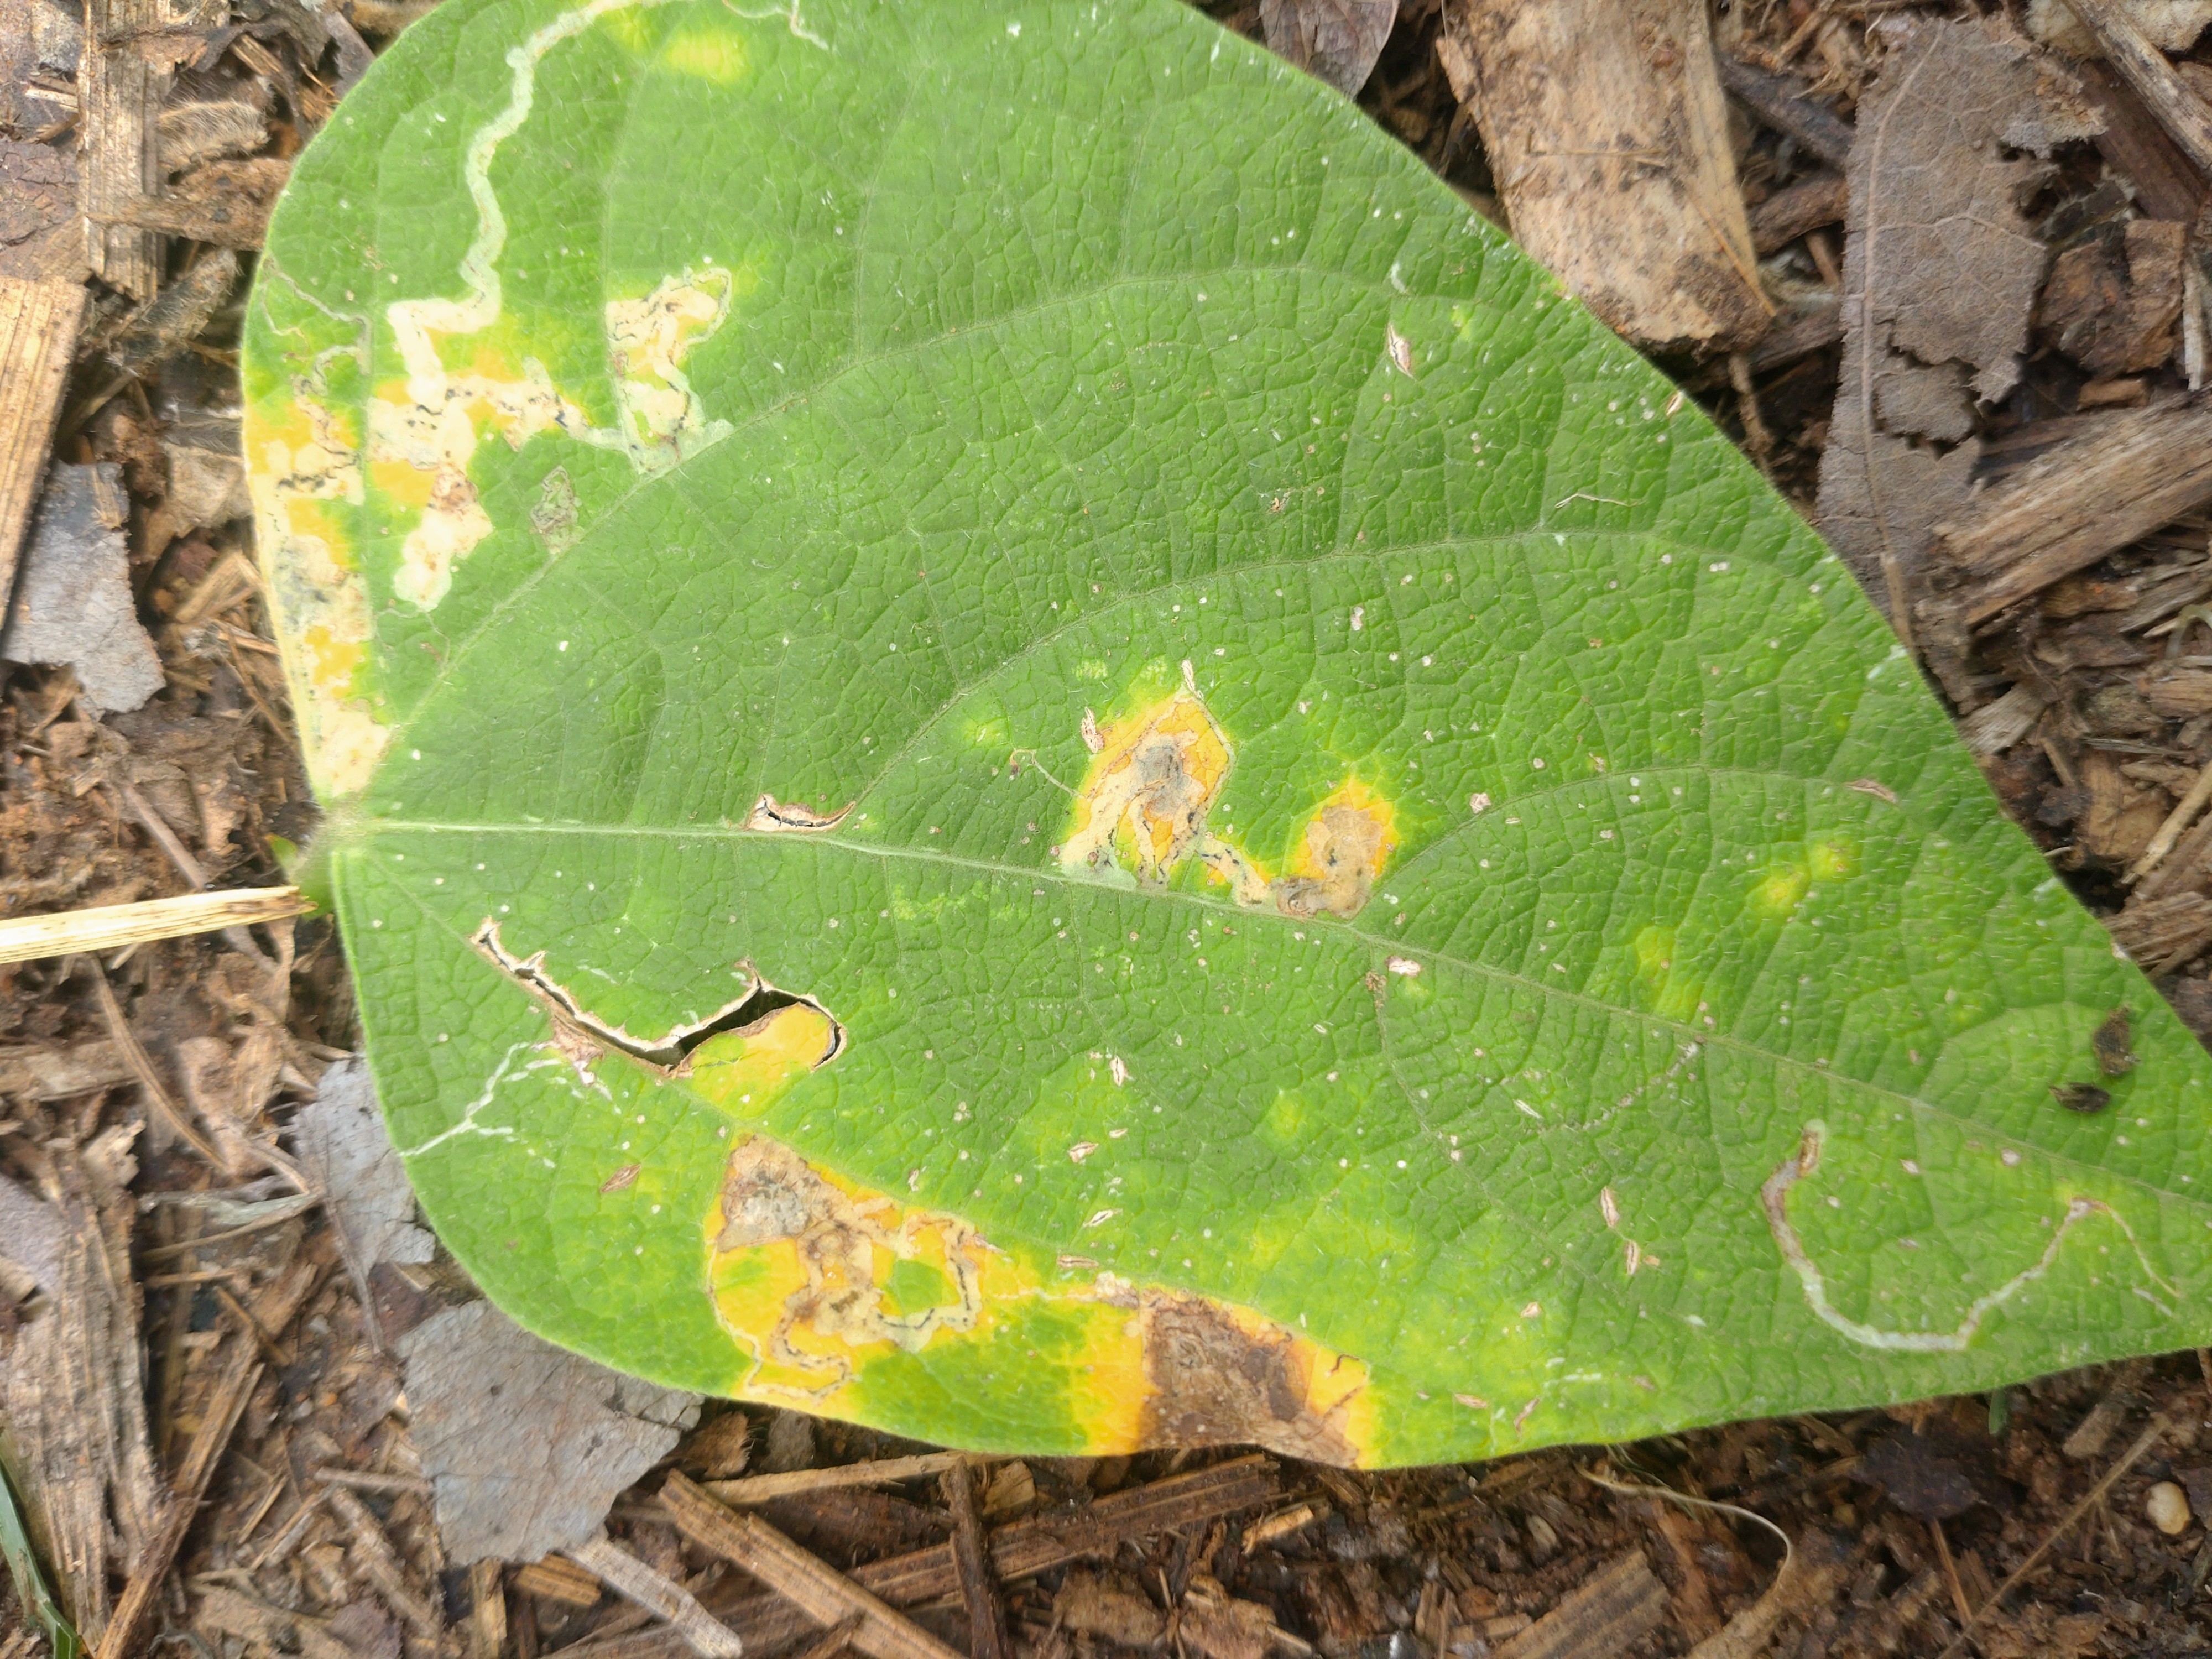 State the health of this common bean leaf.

rust
